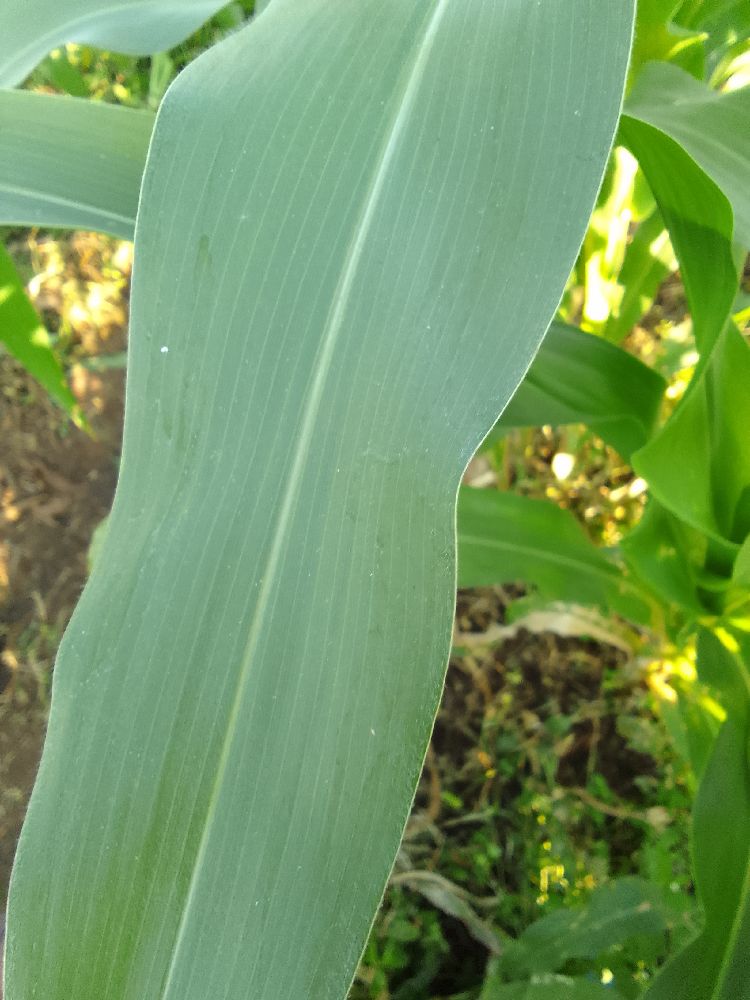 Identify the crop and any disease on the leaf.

maize, healthy
